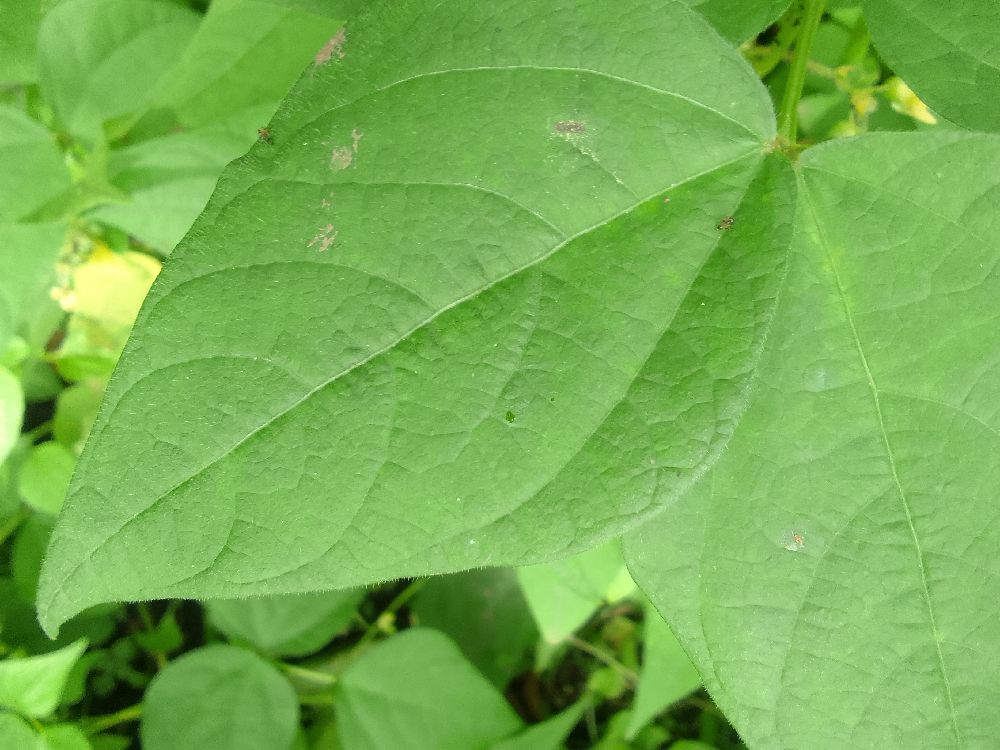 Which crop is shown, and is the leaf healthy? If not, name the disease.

common bean, healthy
